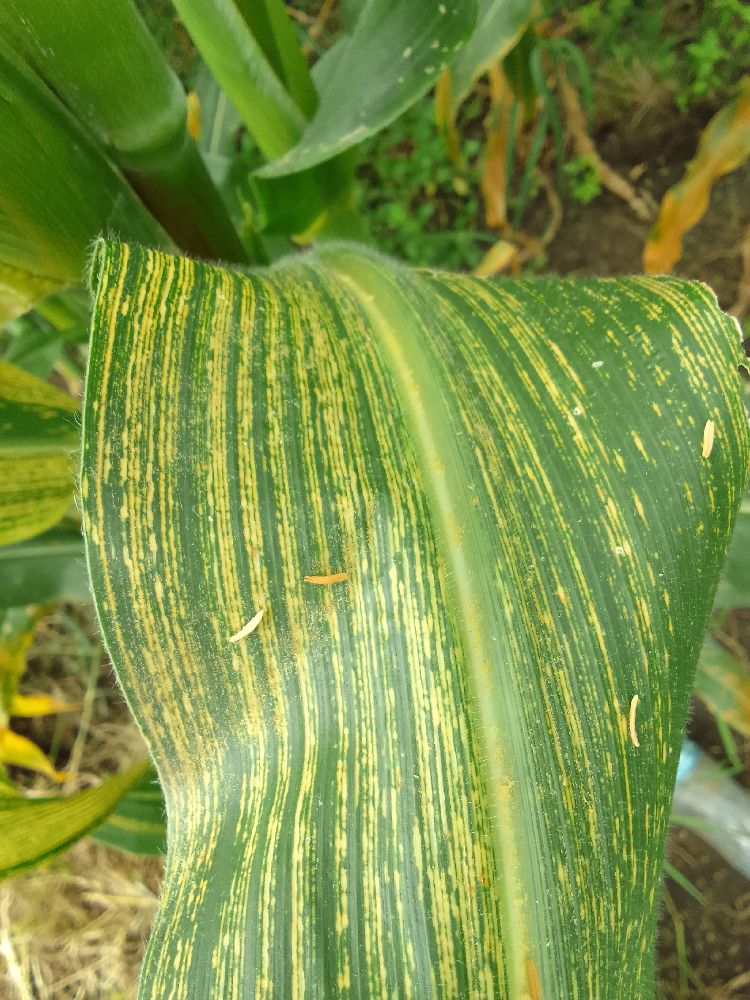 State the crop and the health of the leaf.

maize, maize streak virus
